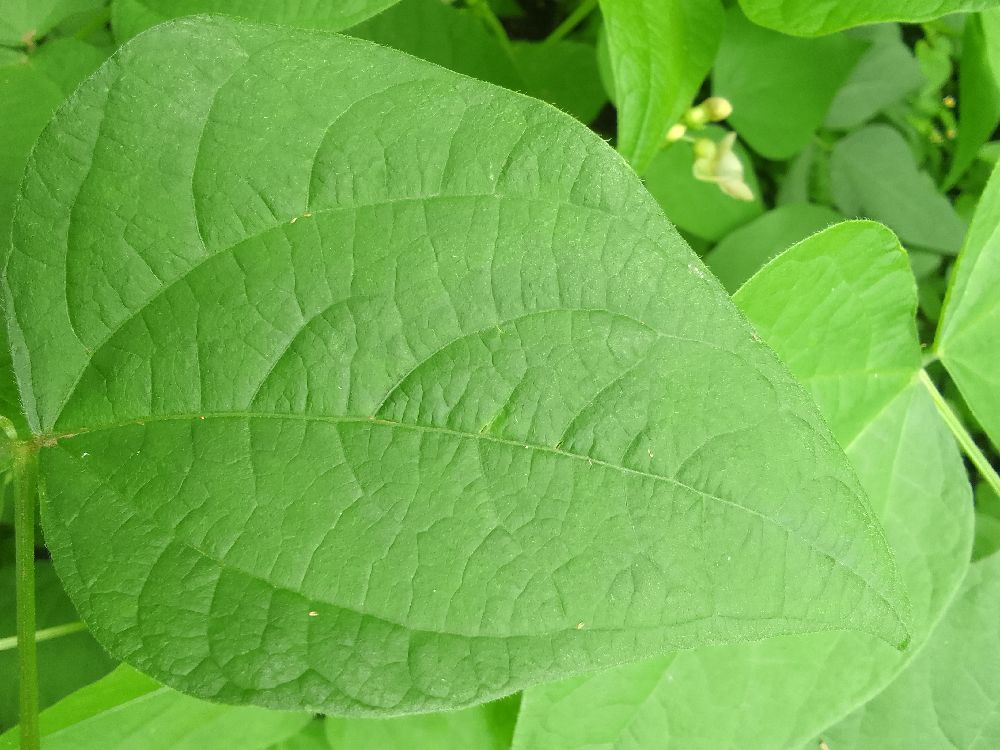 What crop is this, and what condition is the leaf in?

common bean, healthy
